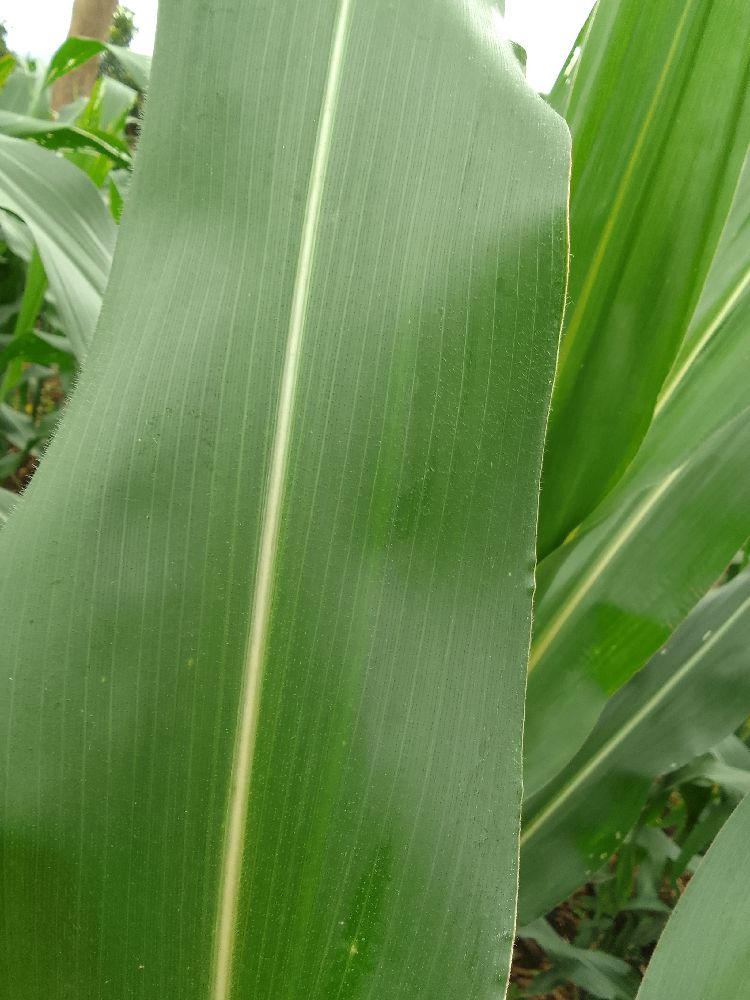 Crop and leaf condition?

maize, healthy
